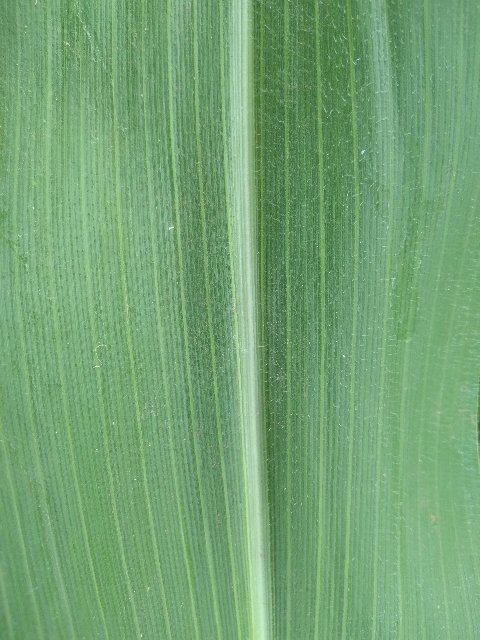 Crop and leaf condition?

maize, healthy
